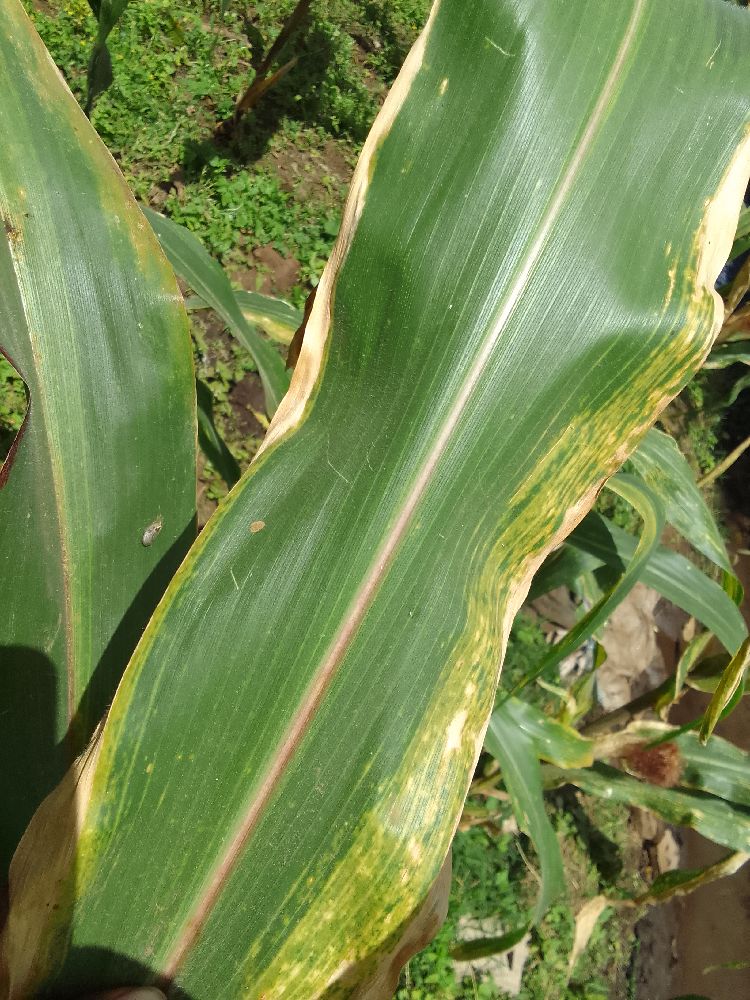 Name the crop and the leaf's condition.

maize, maize lethal necrosis
